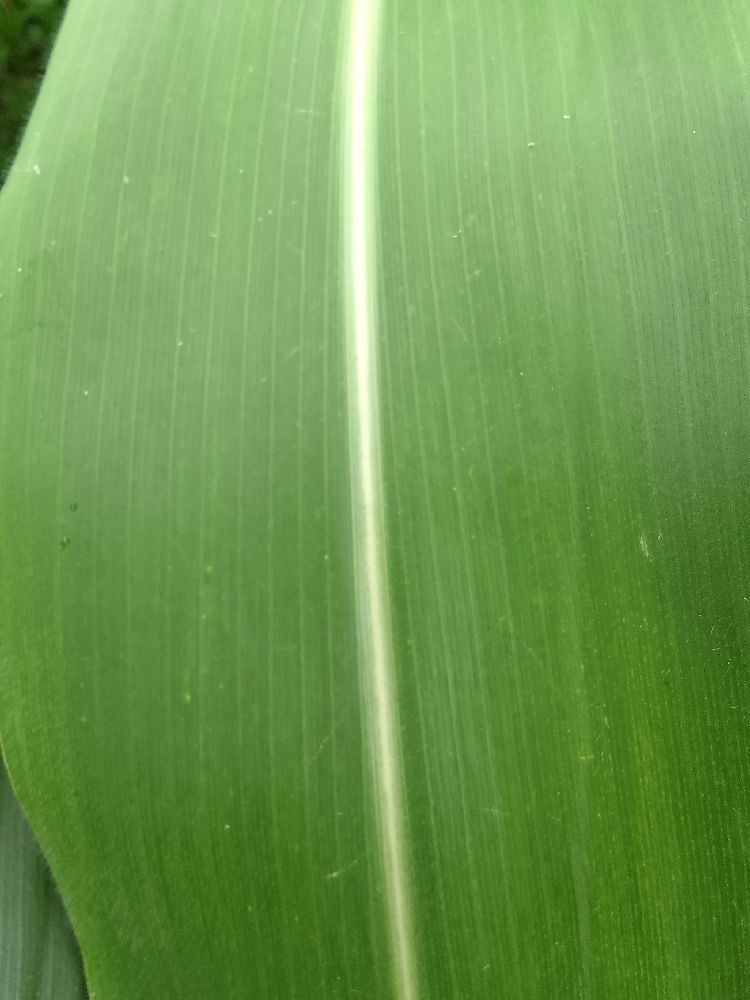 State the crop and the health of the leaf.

maize, healthy
